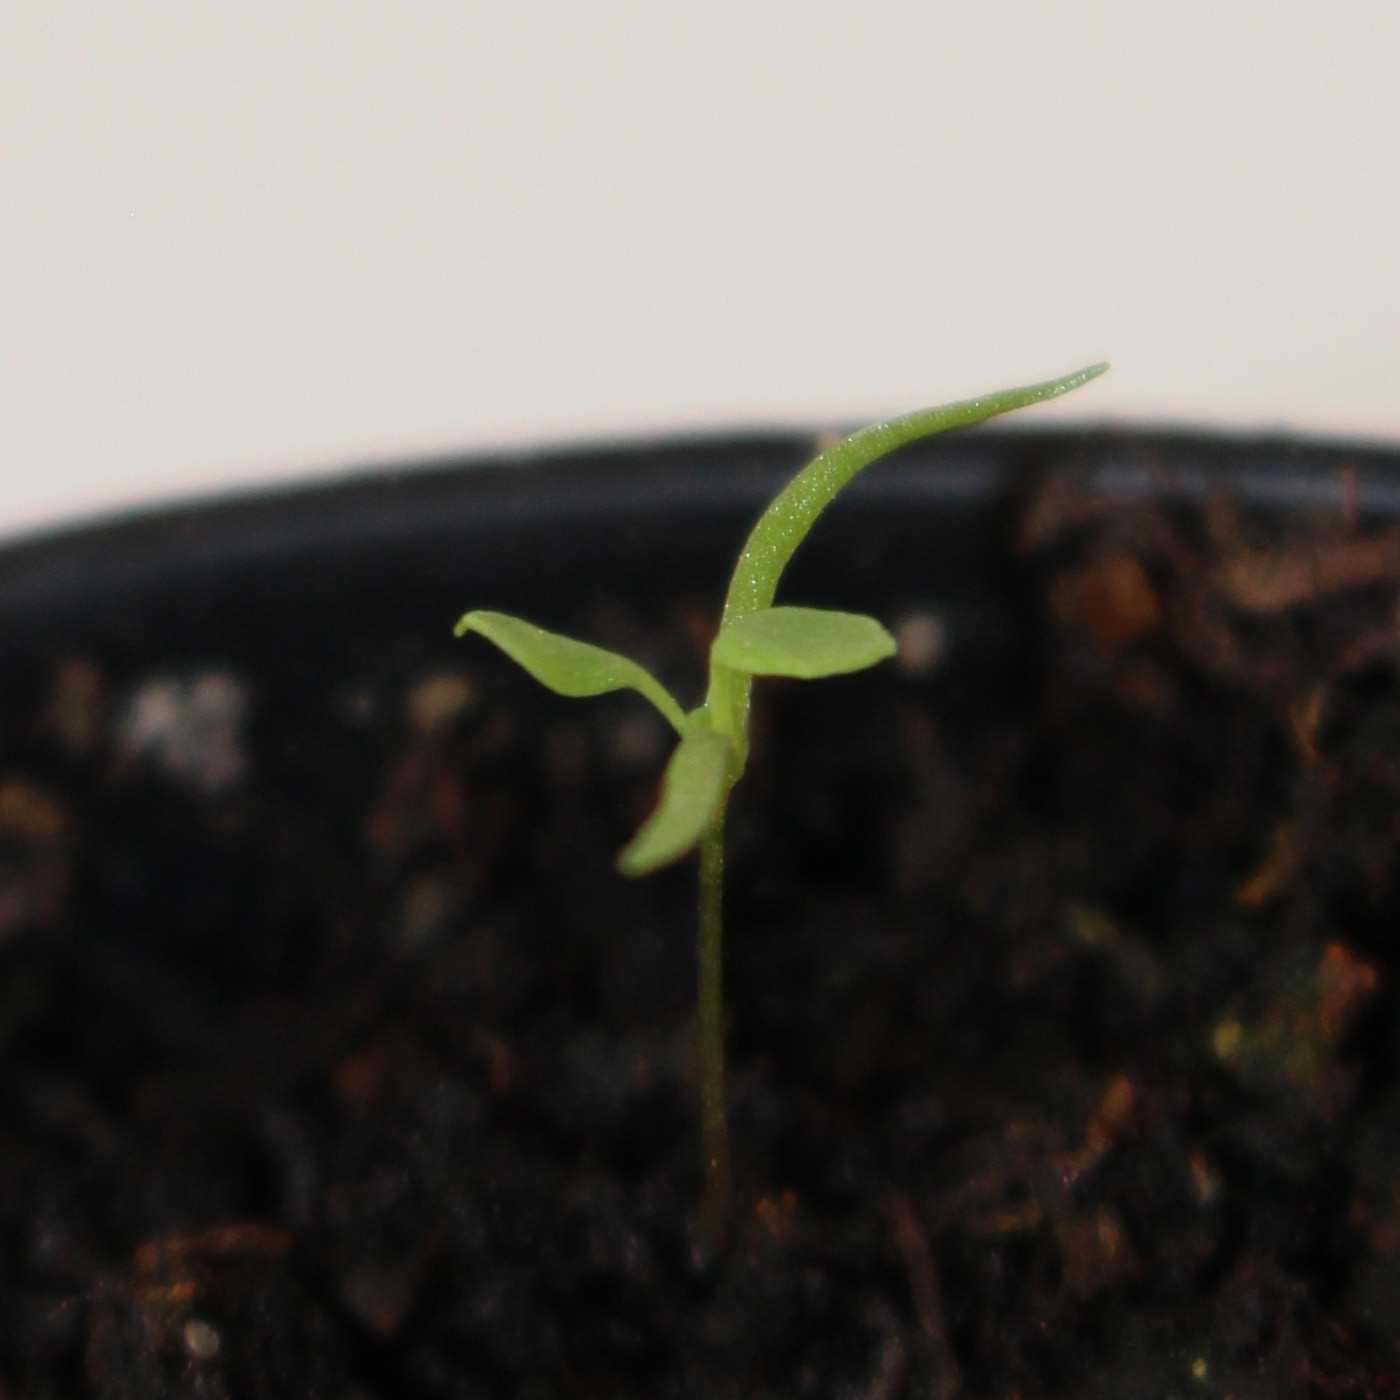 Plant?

Papaver rhoeas
